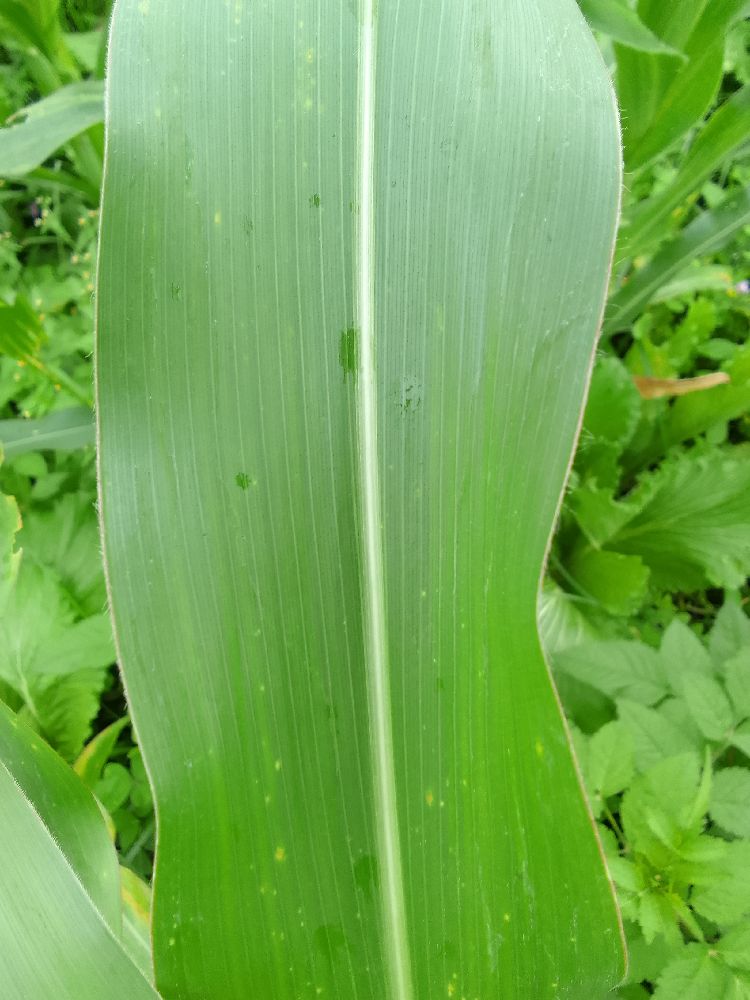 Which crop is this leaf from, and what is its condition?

maize, healthy
